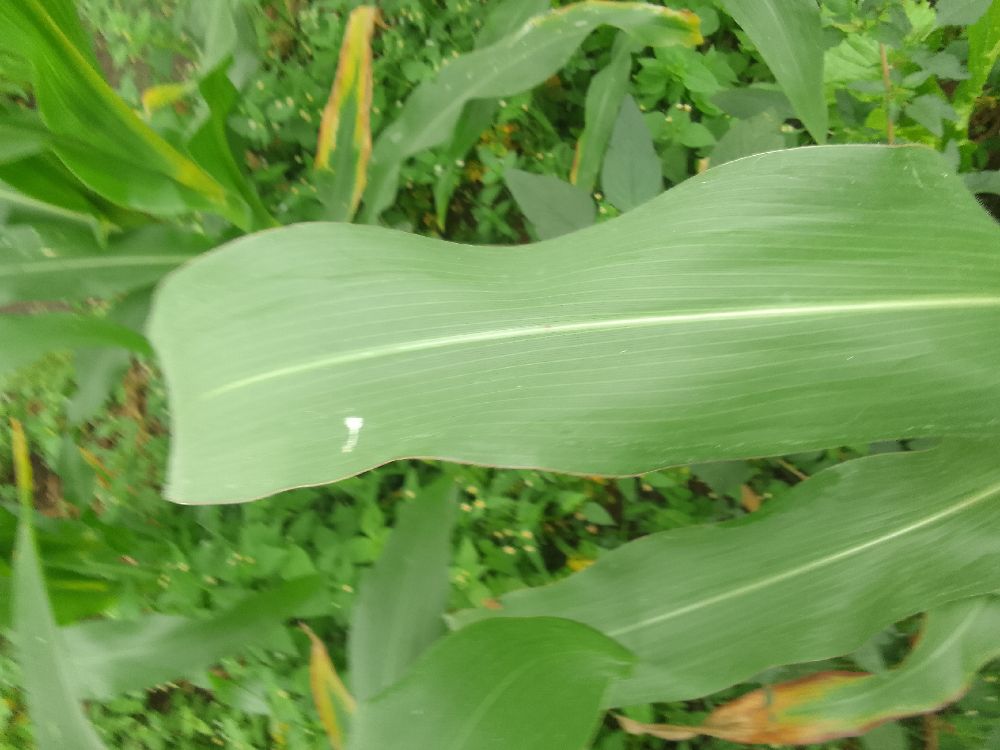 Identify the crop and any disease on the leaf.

maize, healthy
